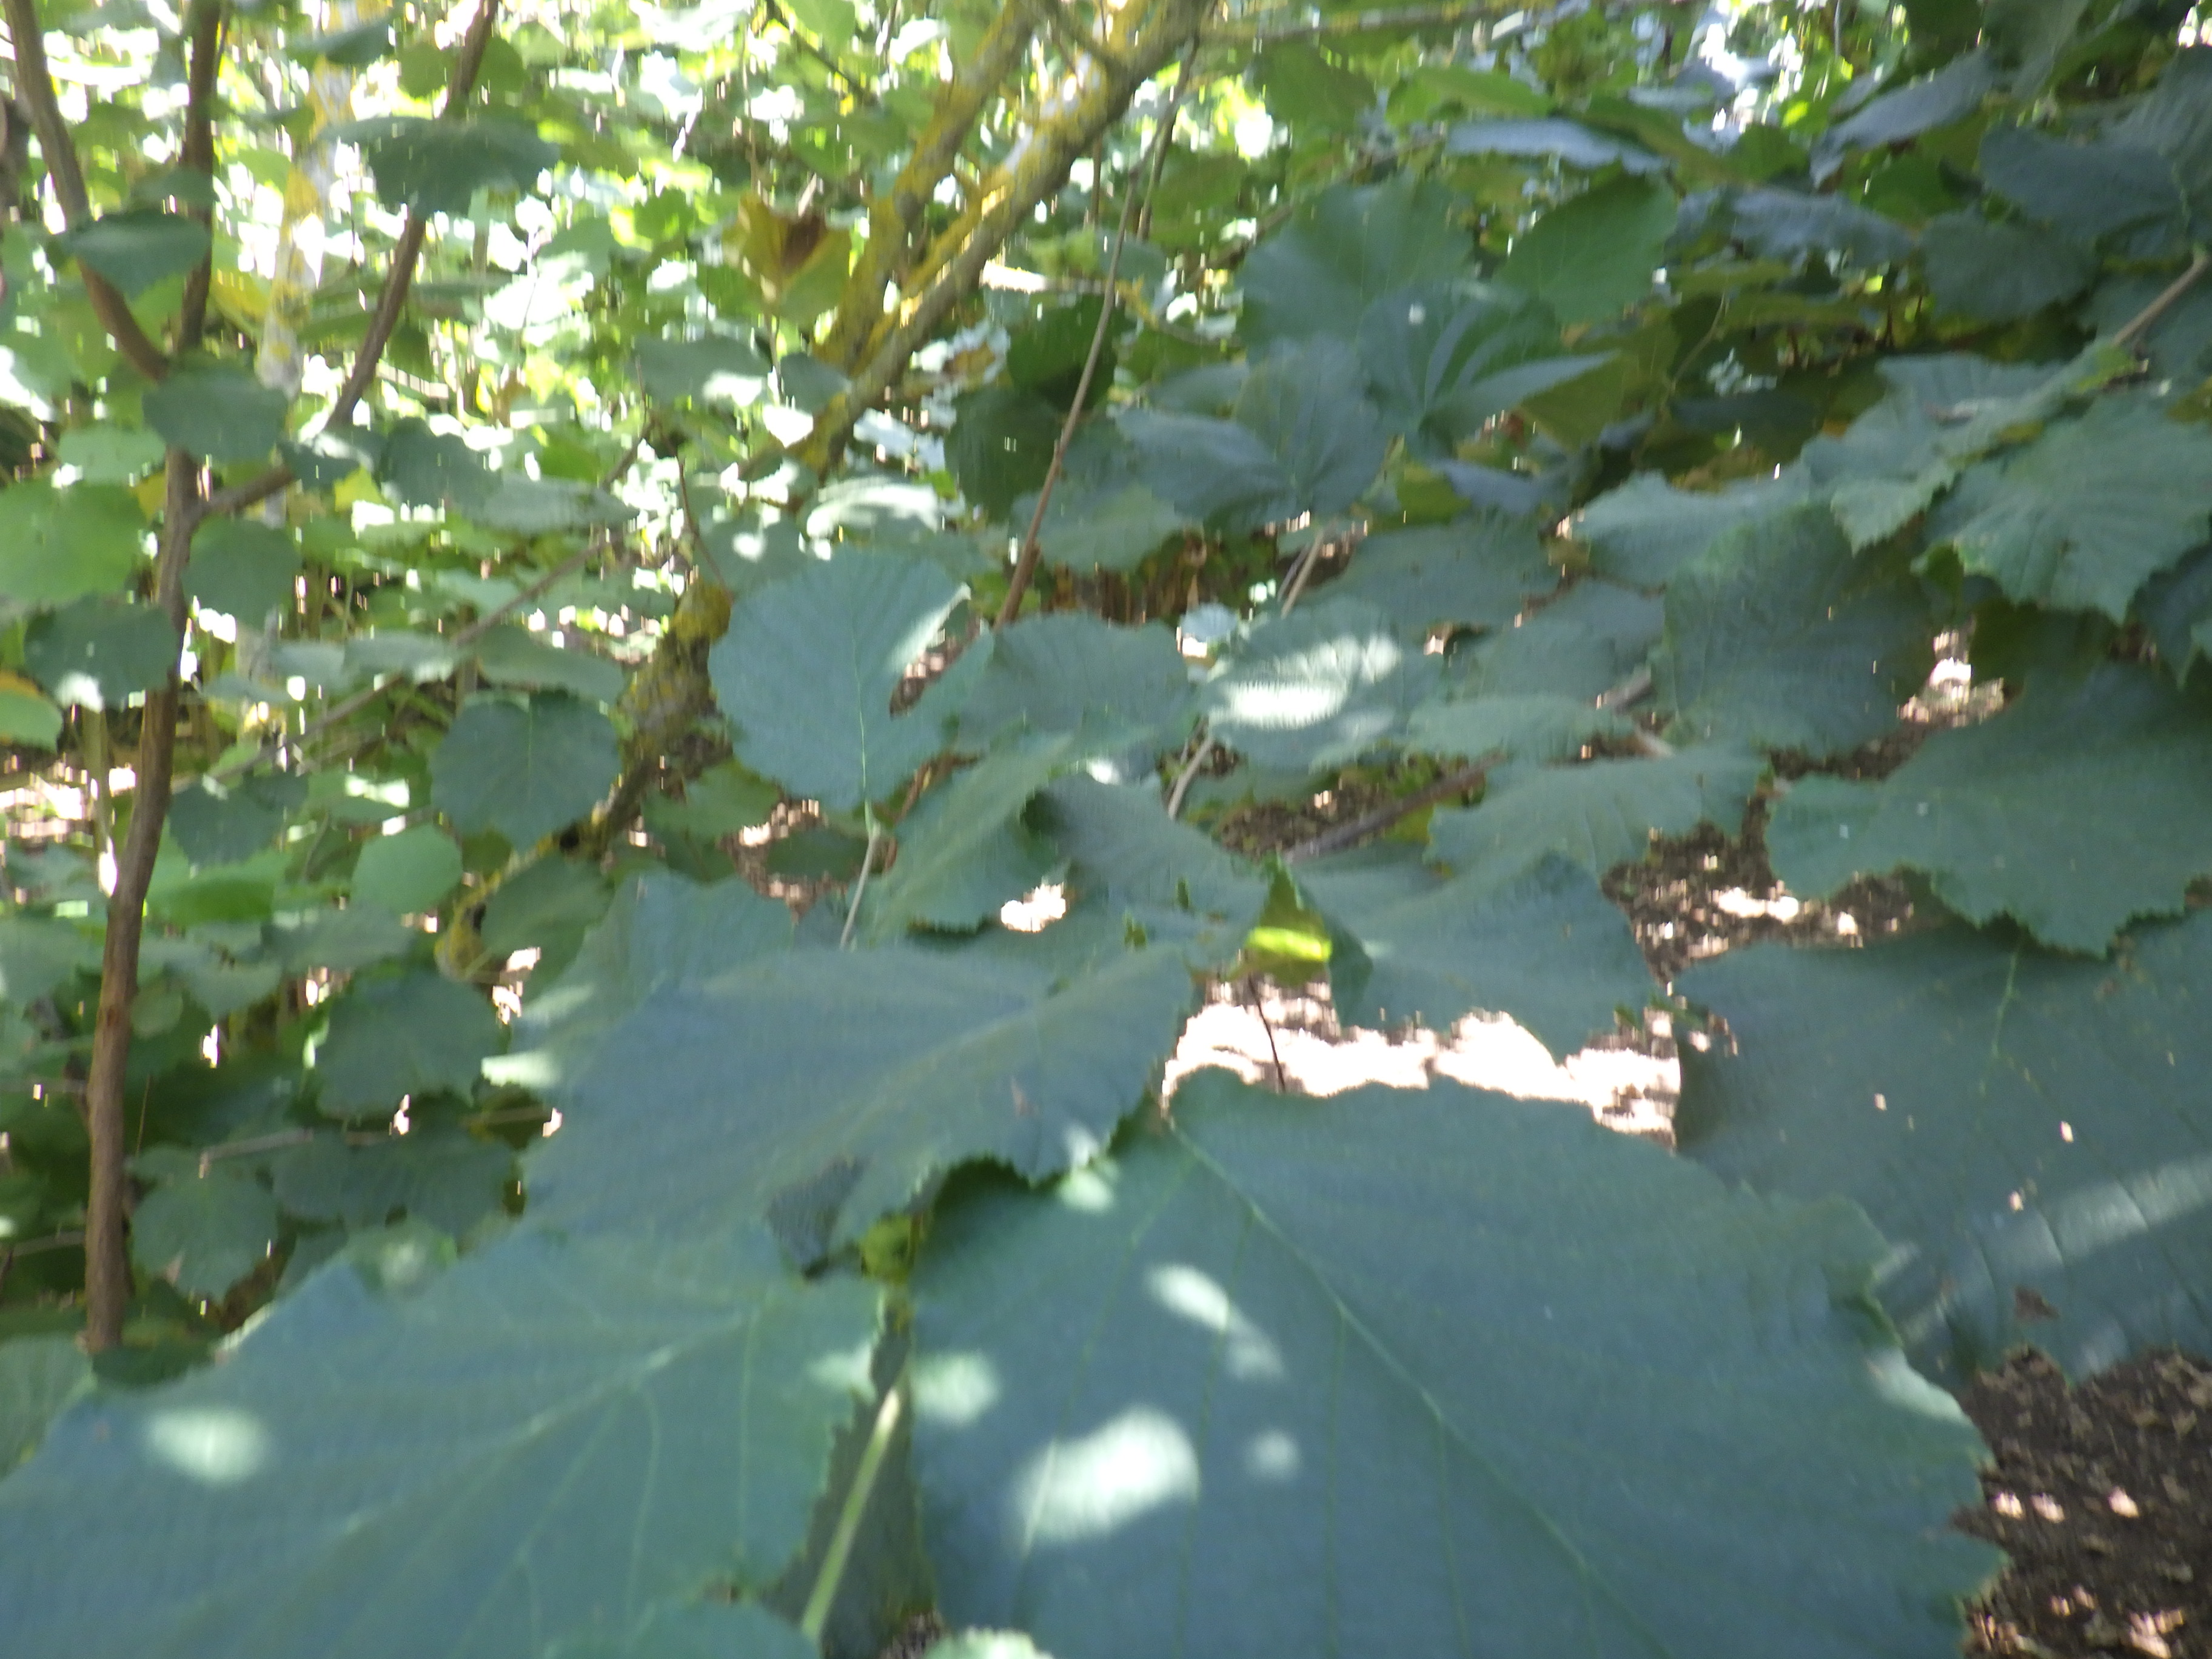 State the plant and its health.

hazel, phytophagous, sunburn
